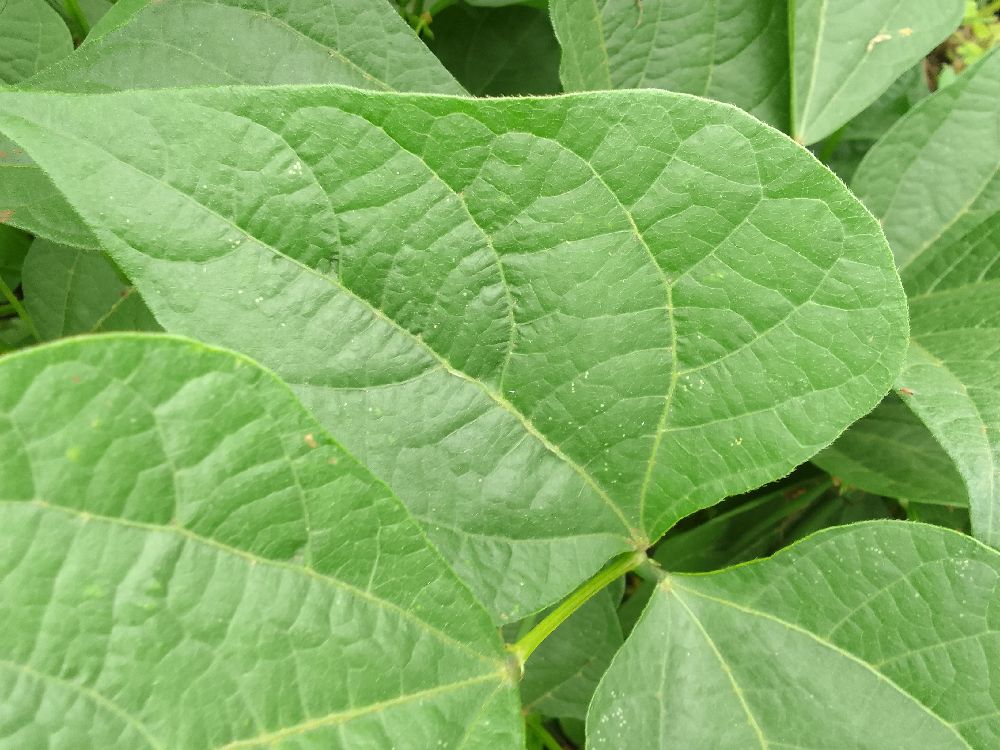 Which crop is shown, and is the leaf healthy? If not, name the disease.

common bean, healthy
